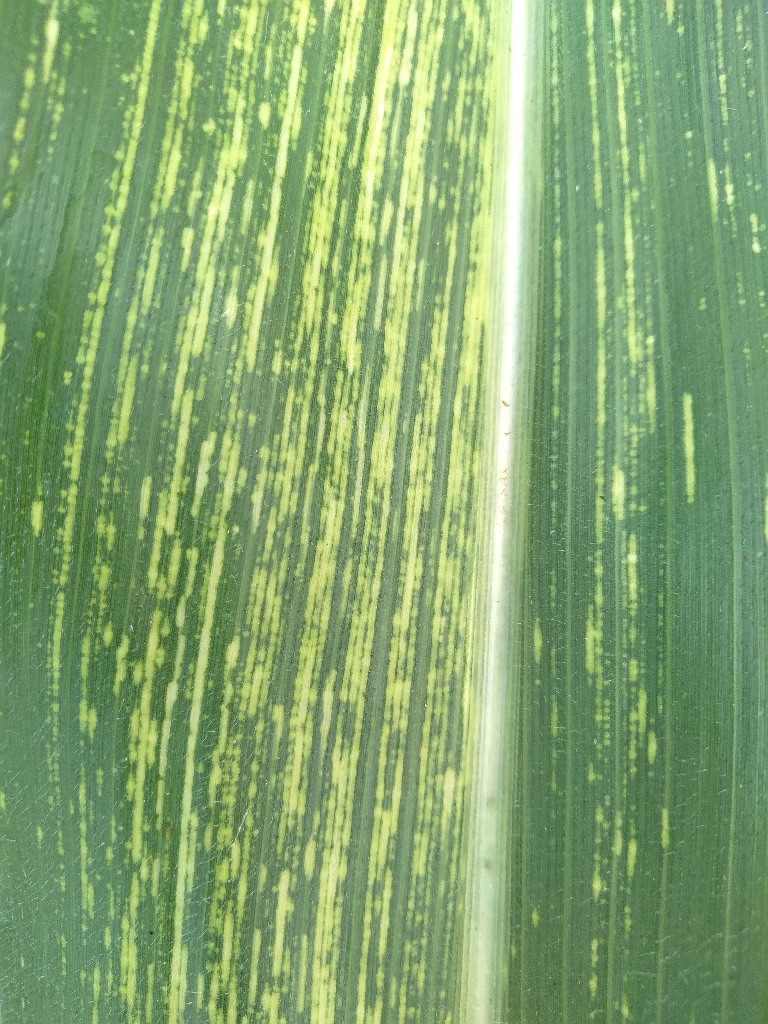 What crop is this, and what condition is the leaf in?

maize, maize streak virus
